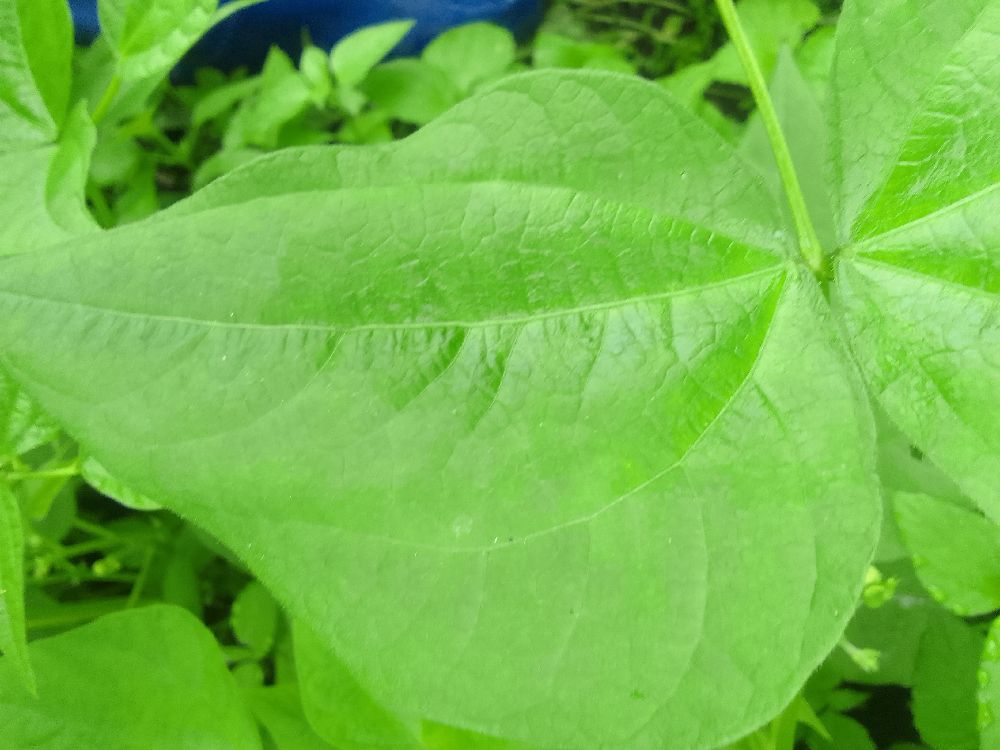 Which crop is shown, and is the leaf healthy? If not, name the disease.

common bean, healthy
